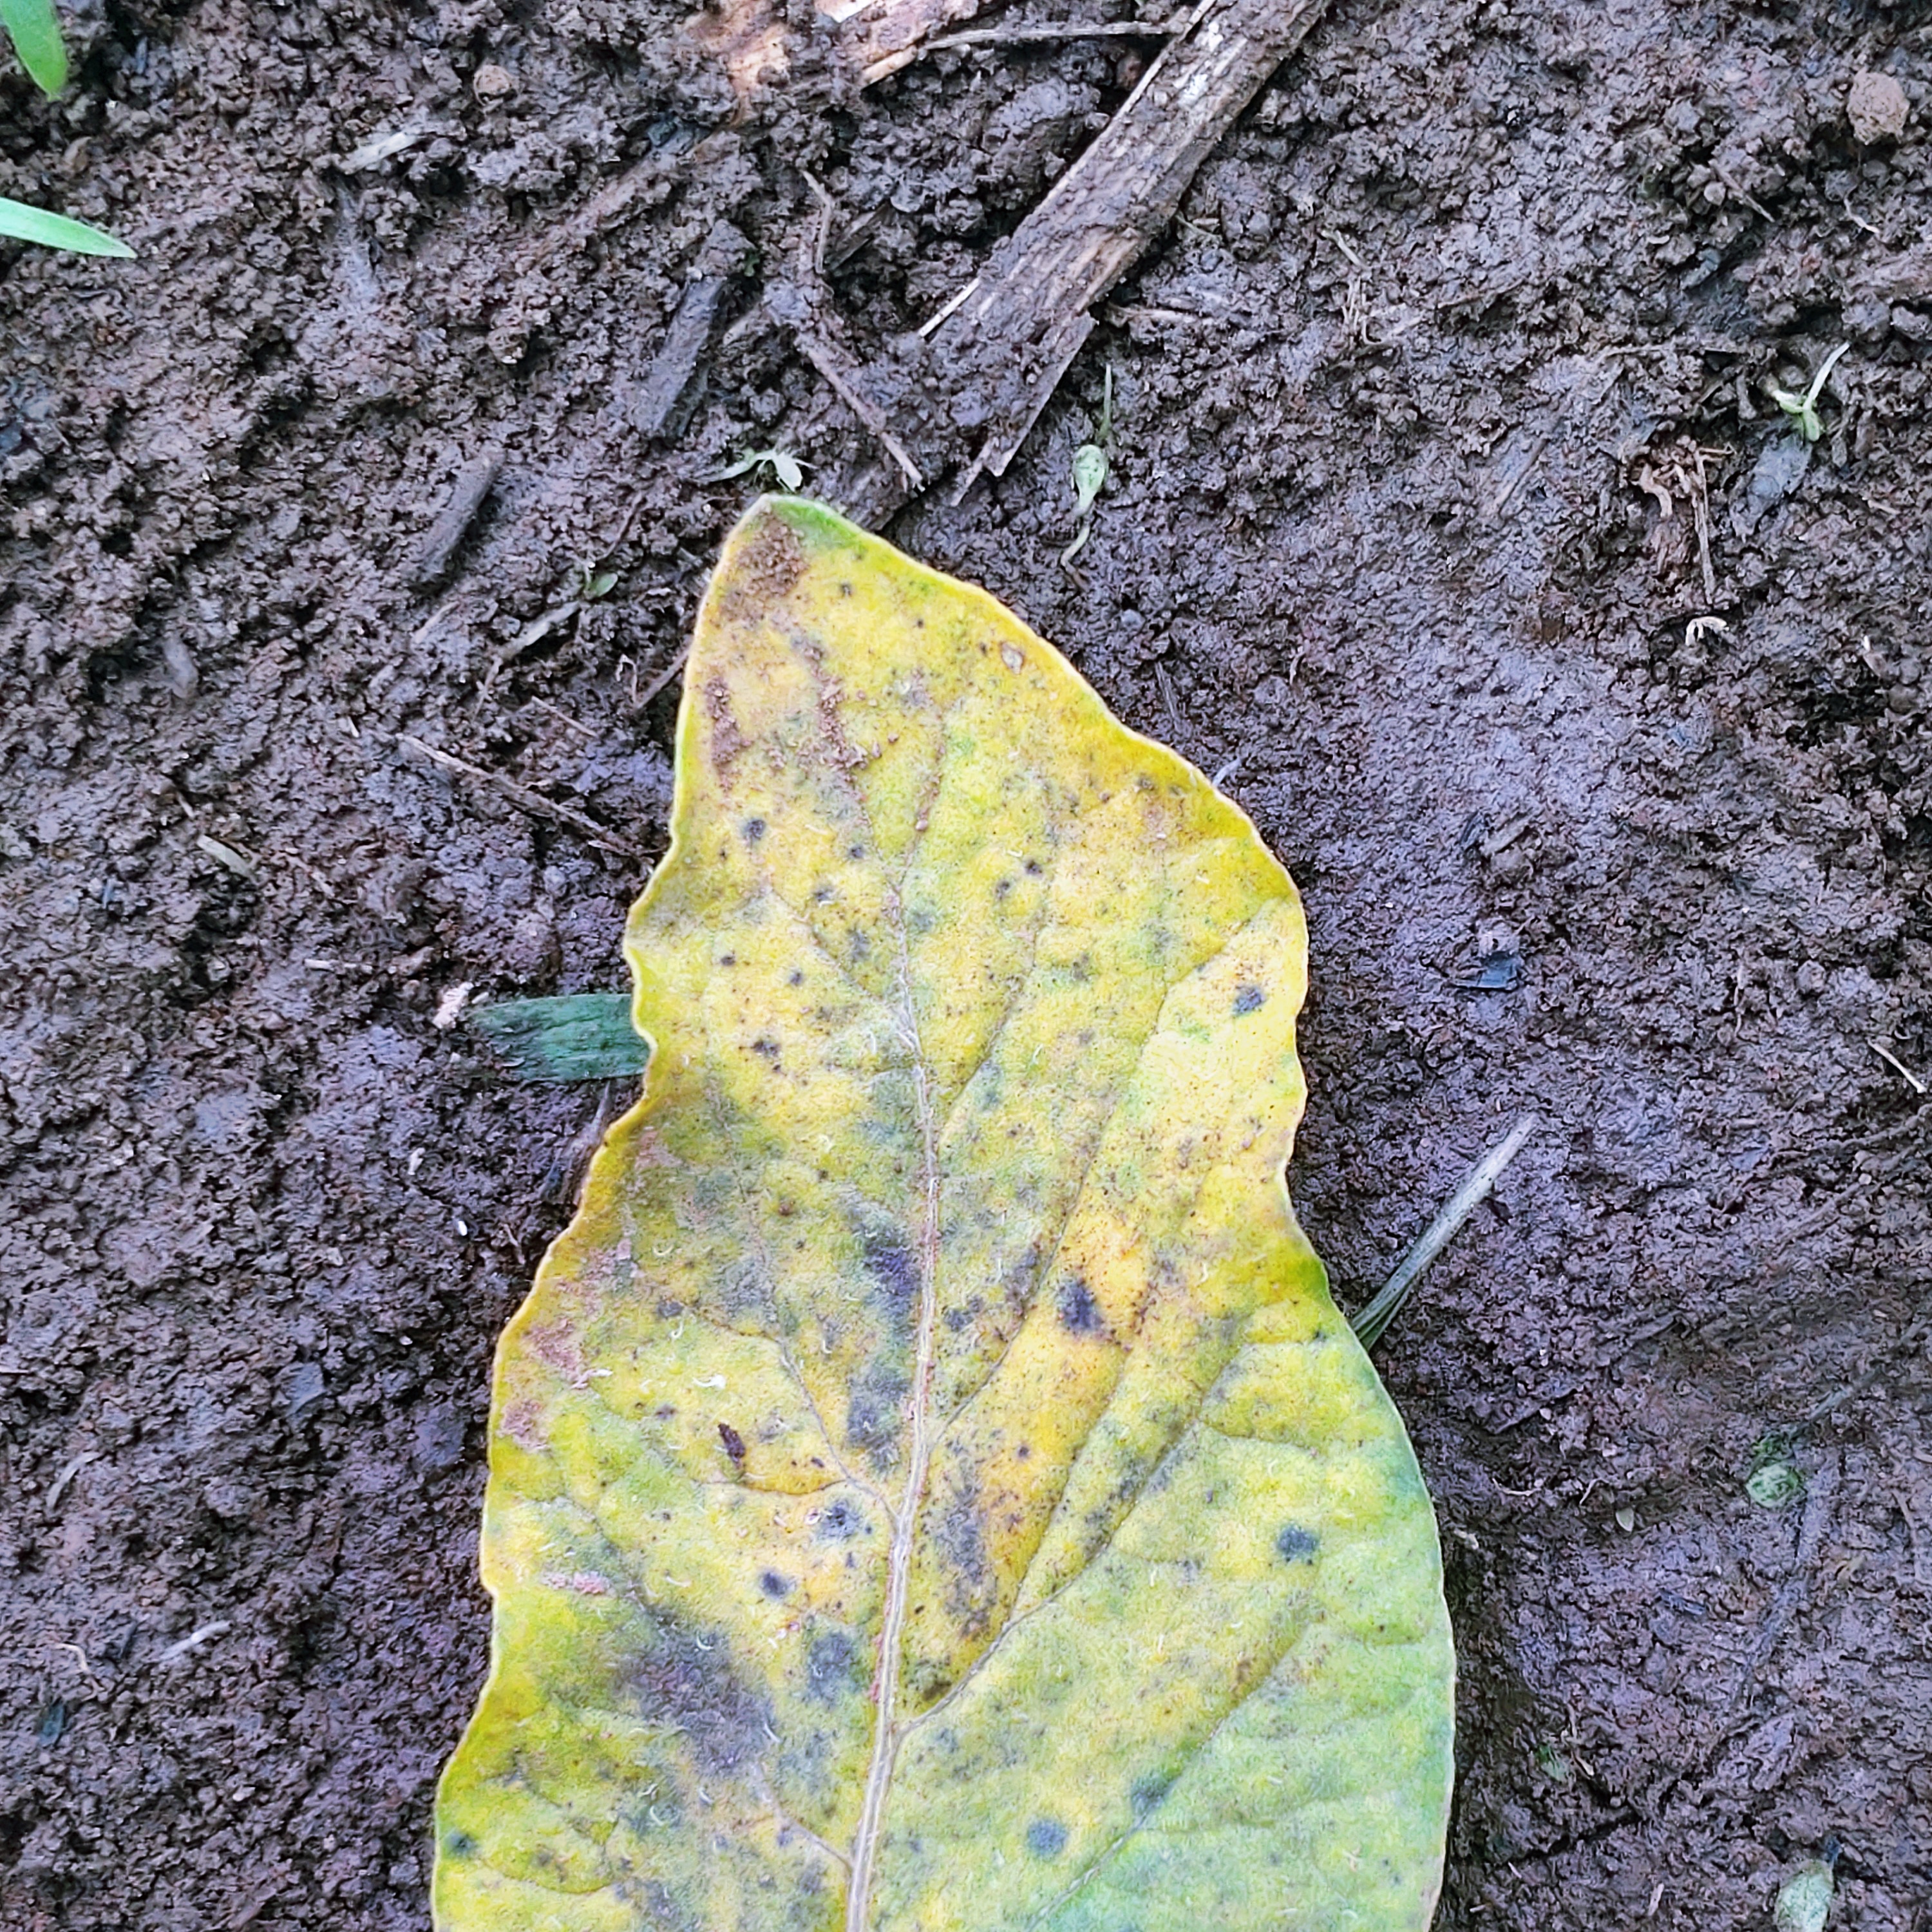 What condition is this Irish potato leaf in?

late blight
